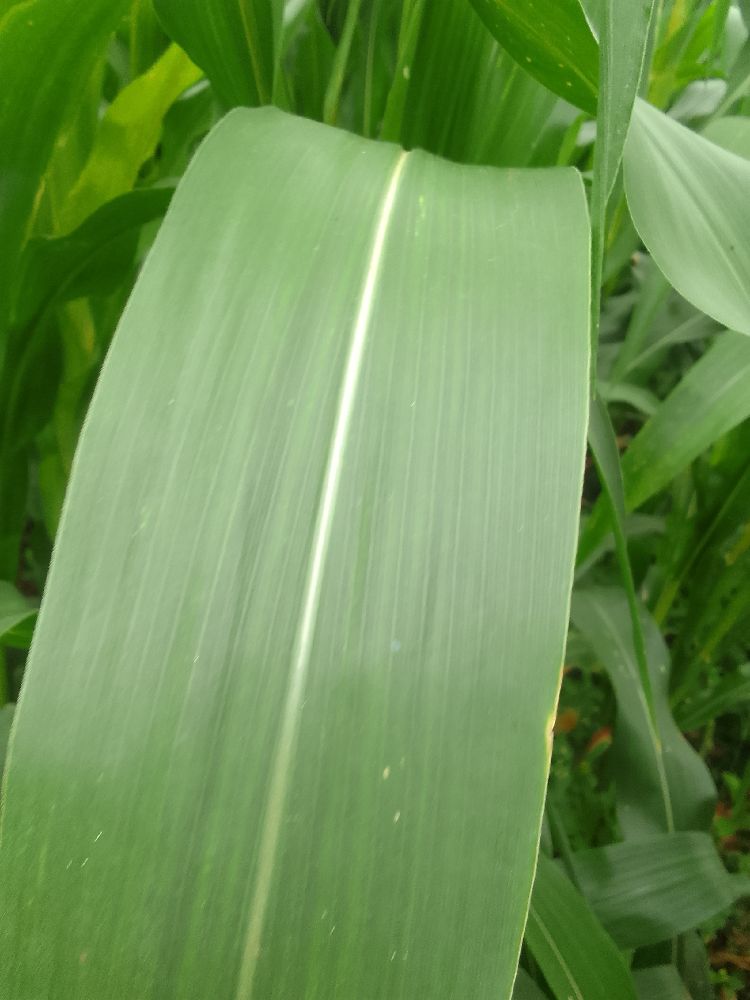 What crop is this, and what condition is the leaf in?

maize, healthy
